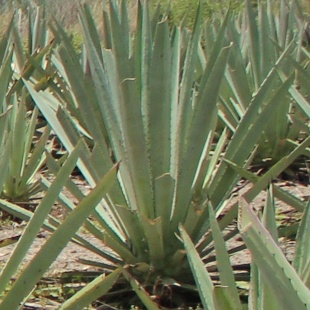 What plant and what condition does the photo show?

agave, healthy
